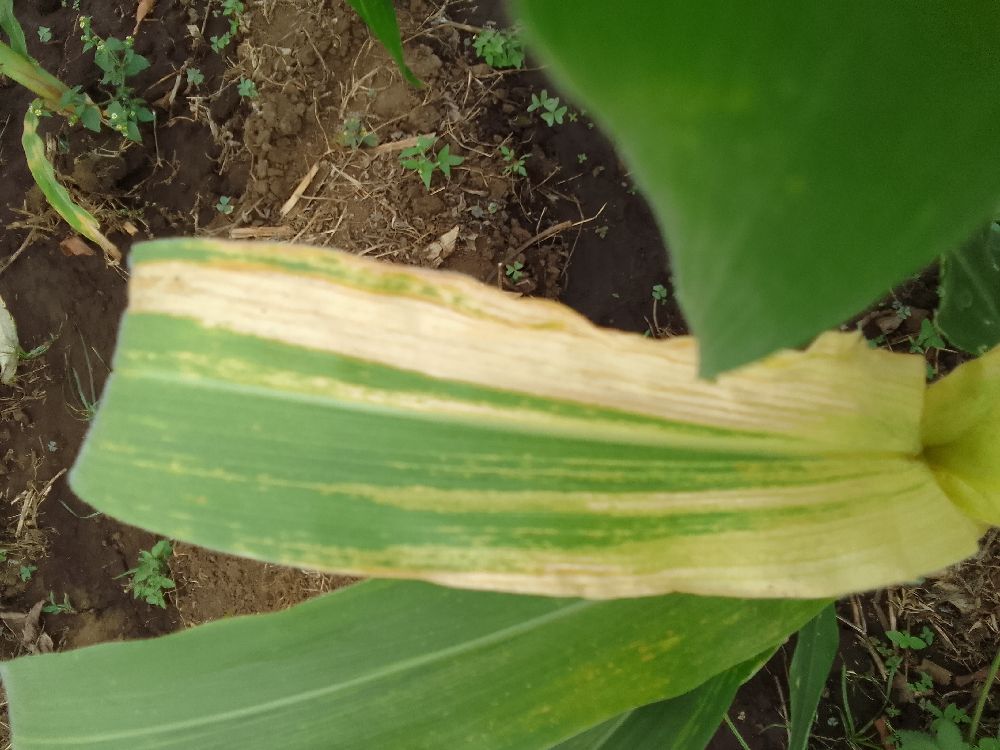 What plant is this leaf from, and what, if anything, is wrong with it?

maize, maize lethal necrosis
